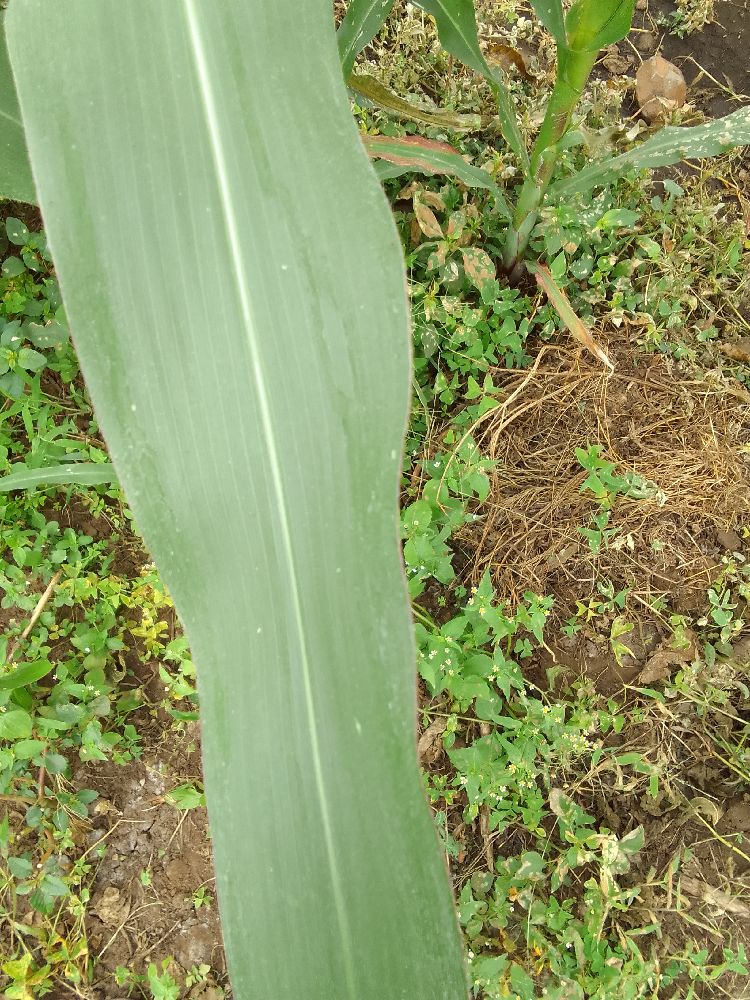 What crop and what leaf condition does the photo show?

maize, healthy
